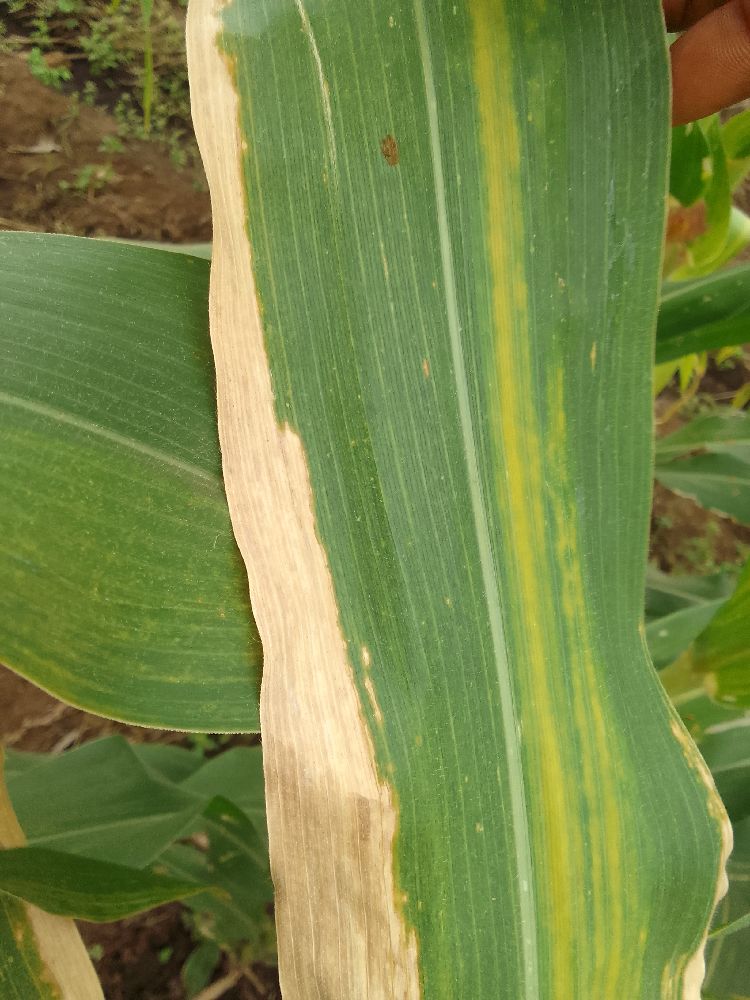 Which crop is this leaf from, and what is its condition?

maize, maize lethal necrosis
